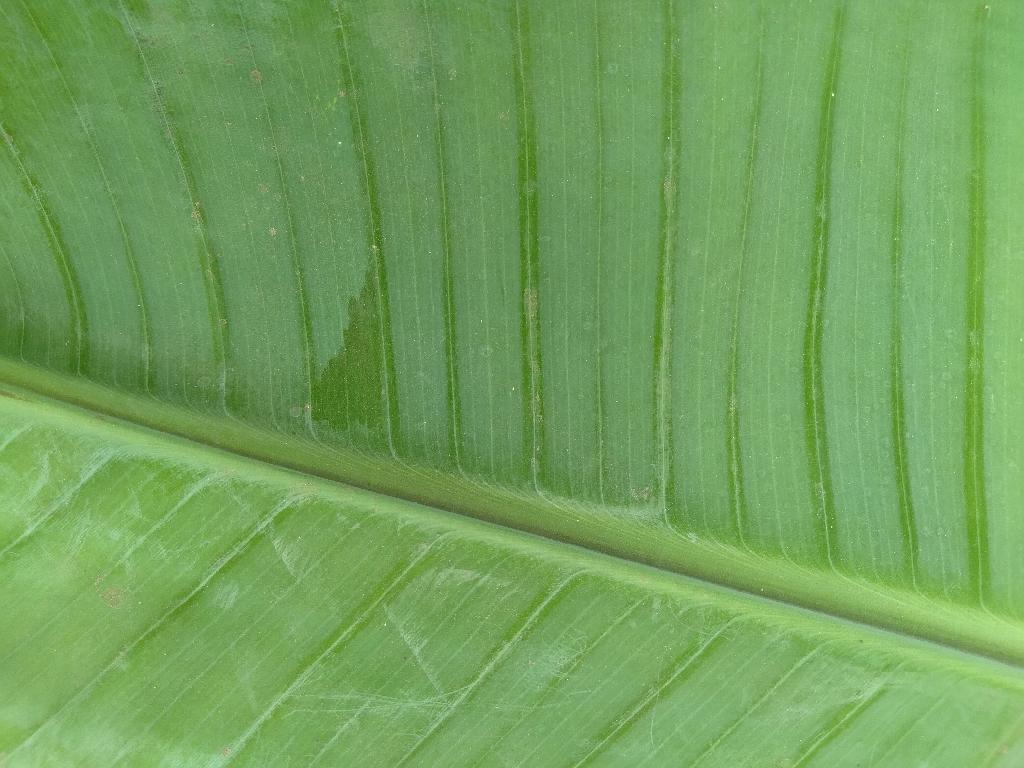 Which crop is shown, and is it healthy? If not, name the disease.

banana, healthy
